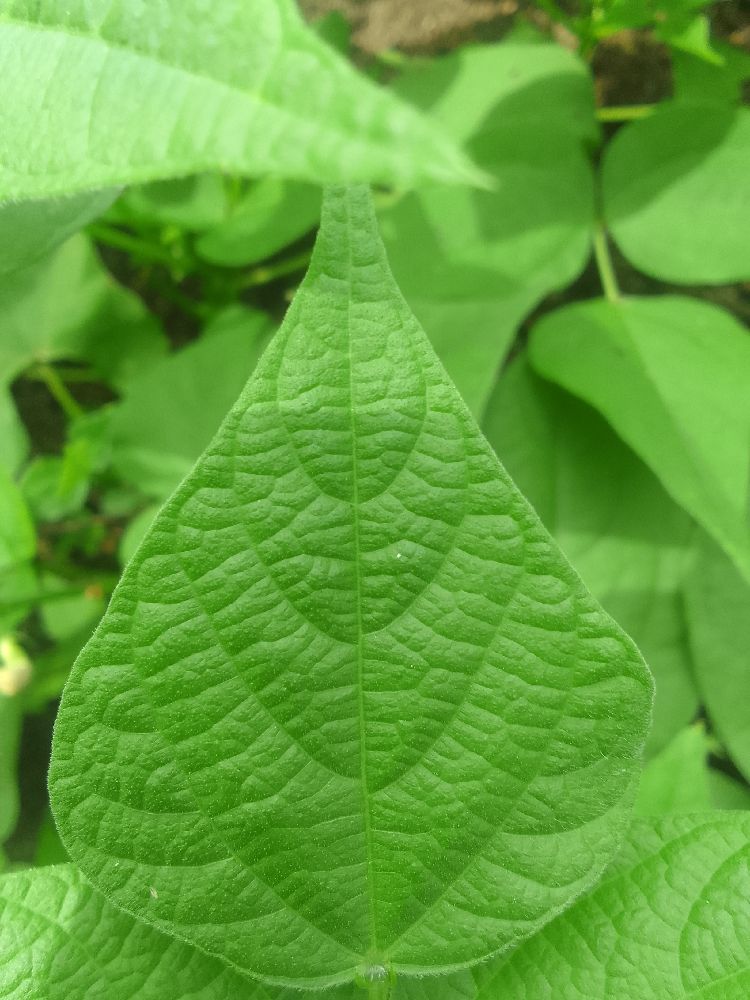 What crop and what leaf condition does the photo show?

common bean, healthy
